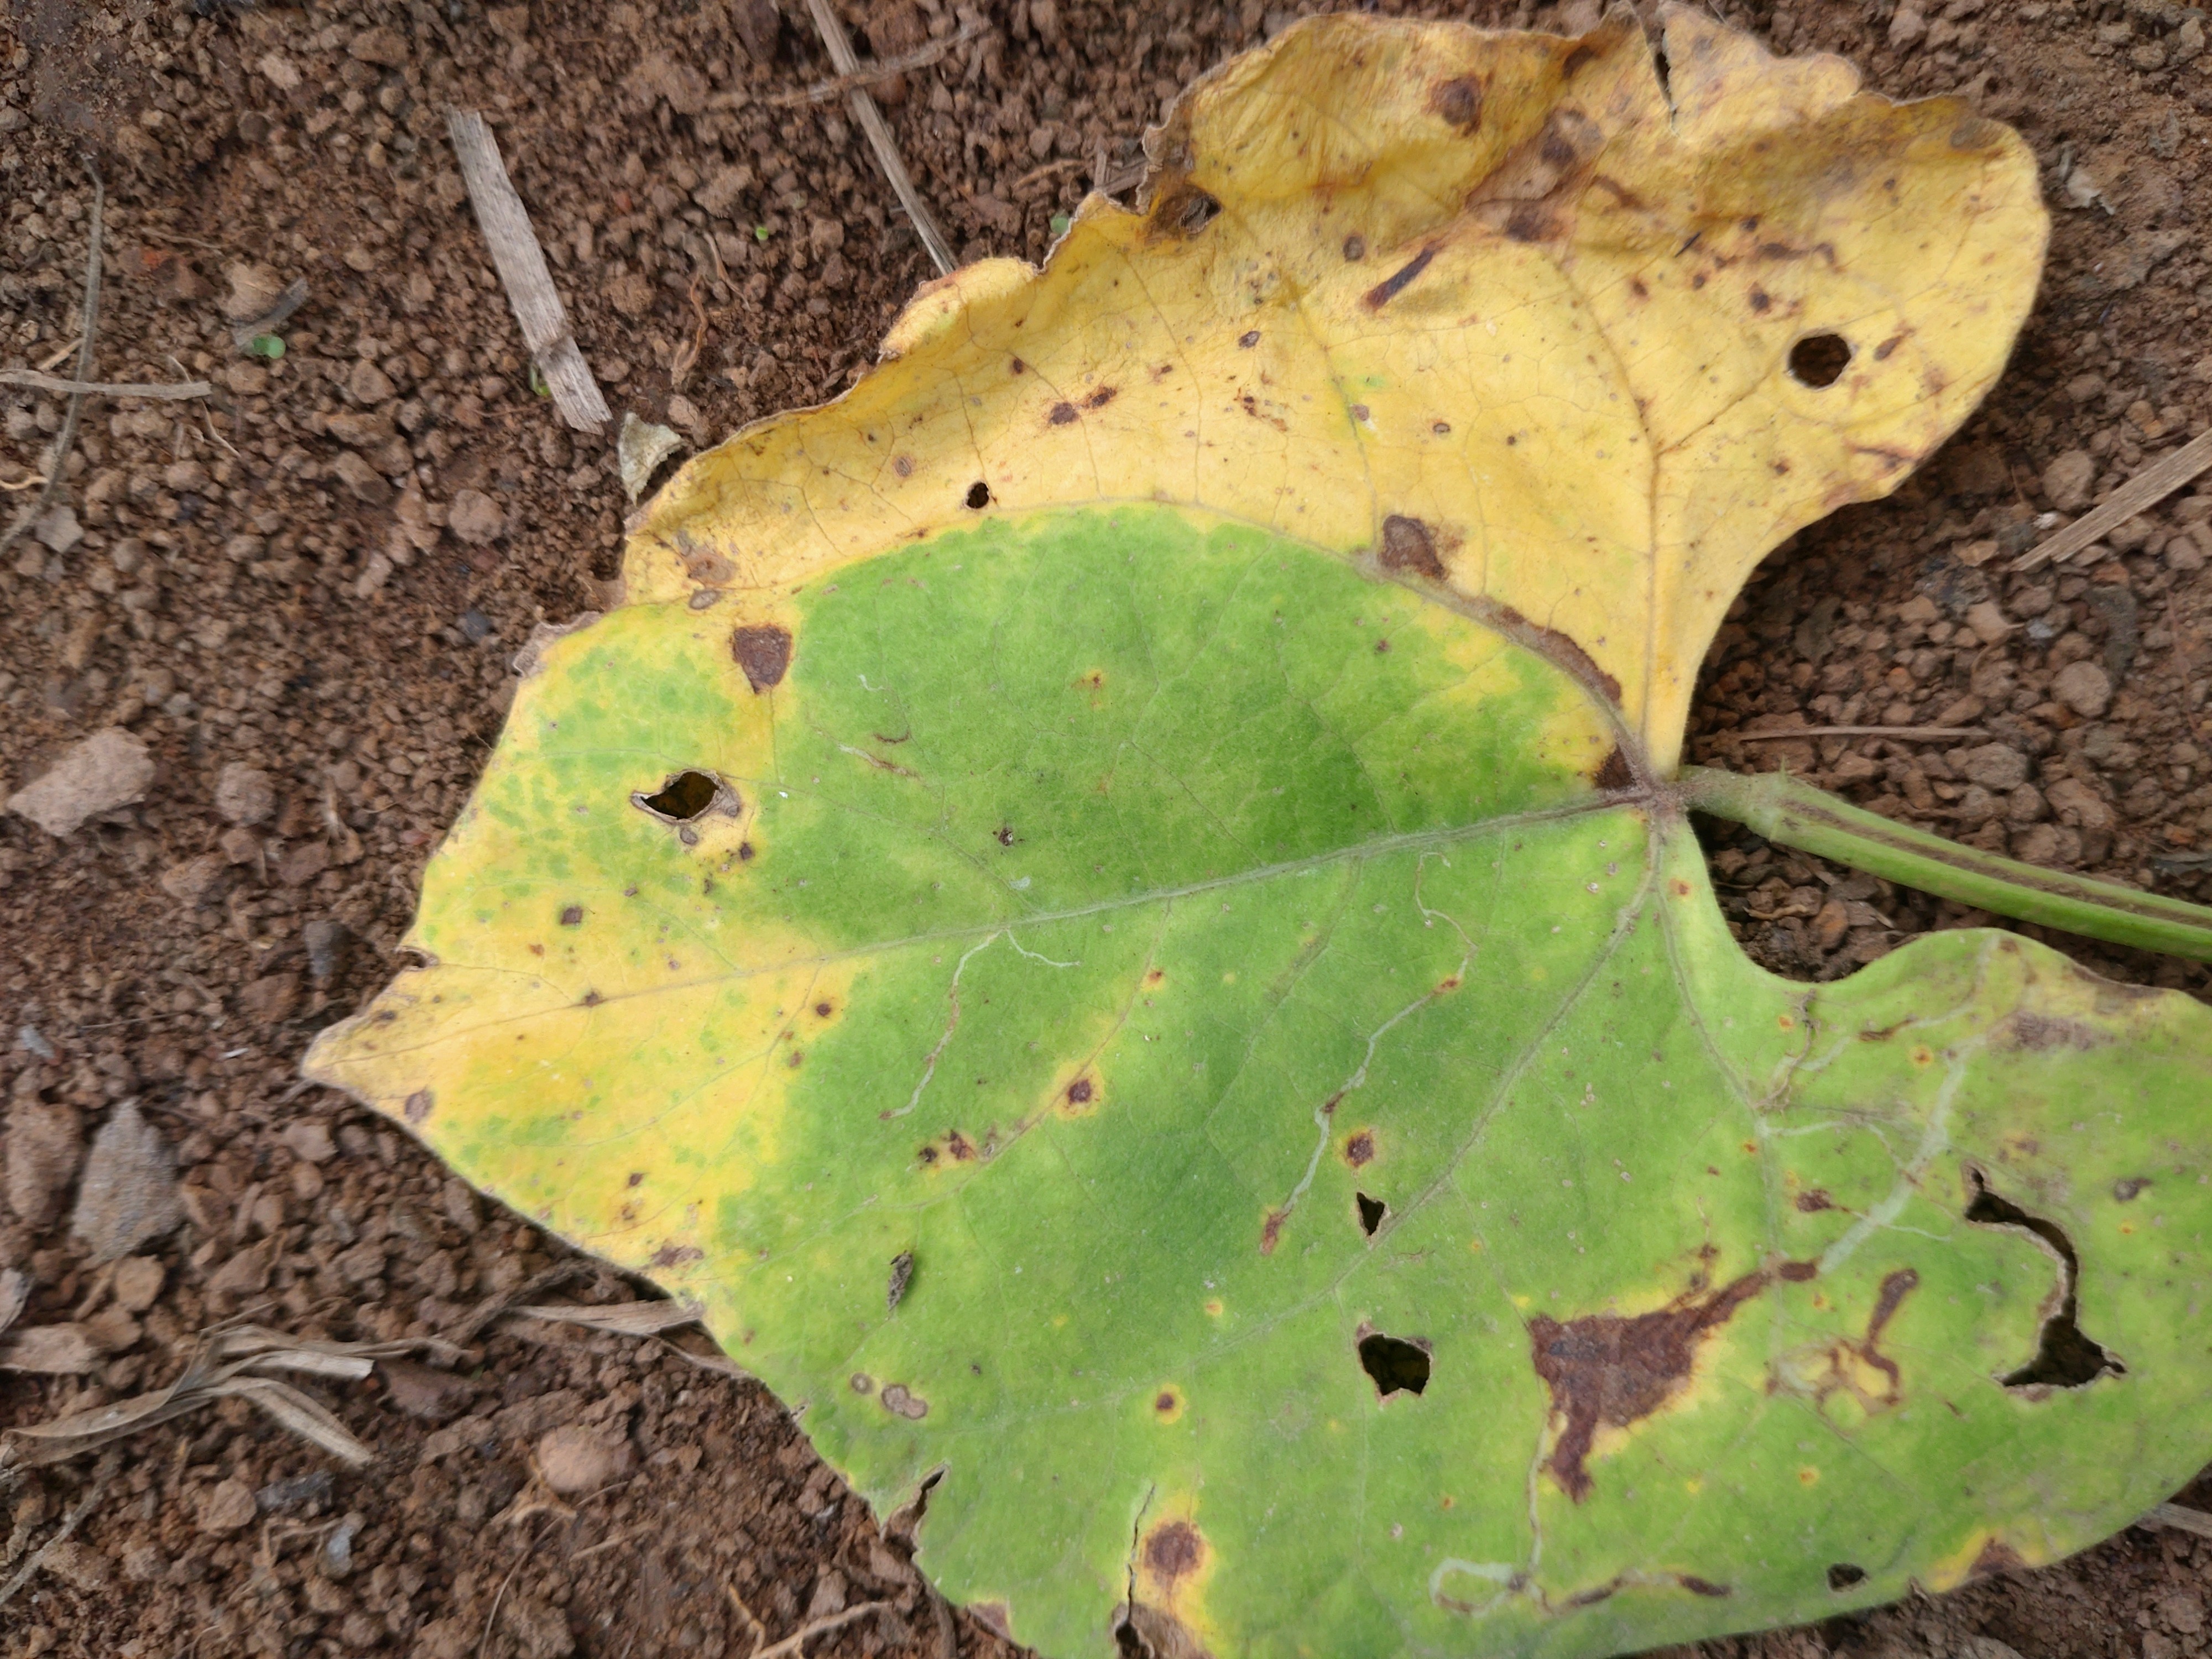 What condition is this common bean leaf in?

rust
